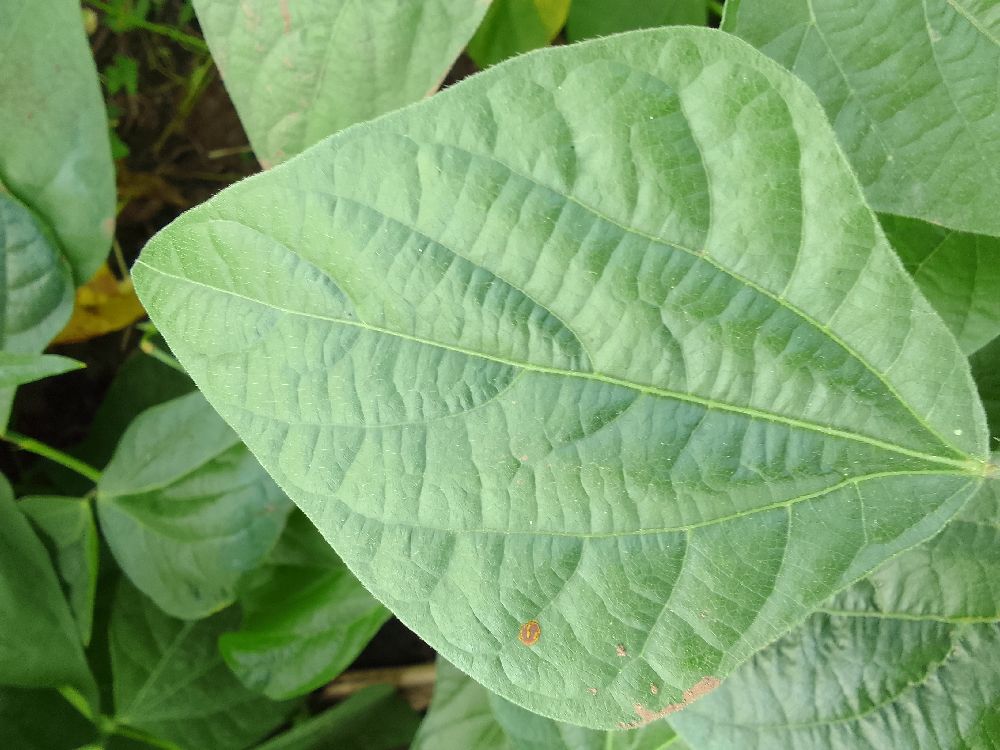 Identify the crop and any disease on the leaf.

common bean, healthy
